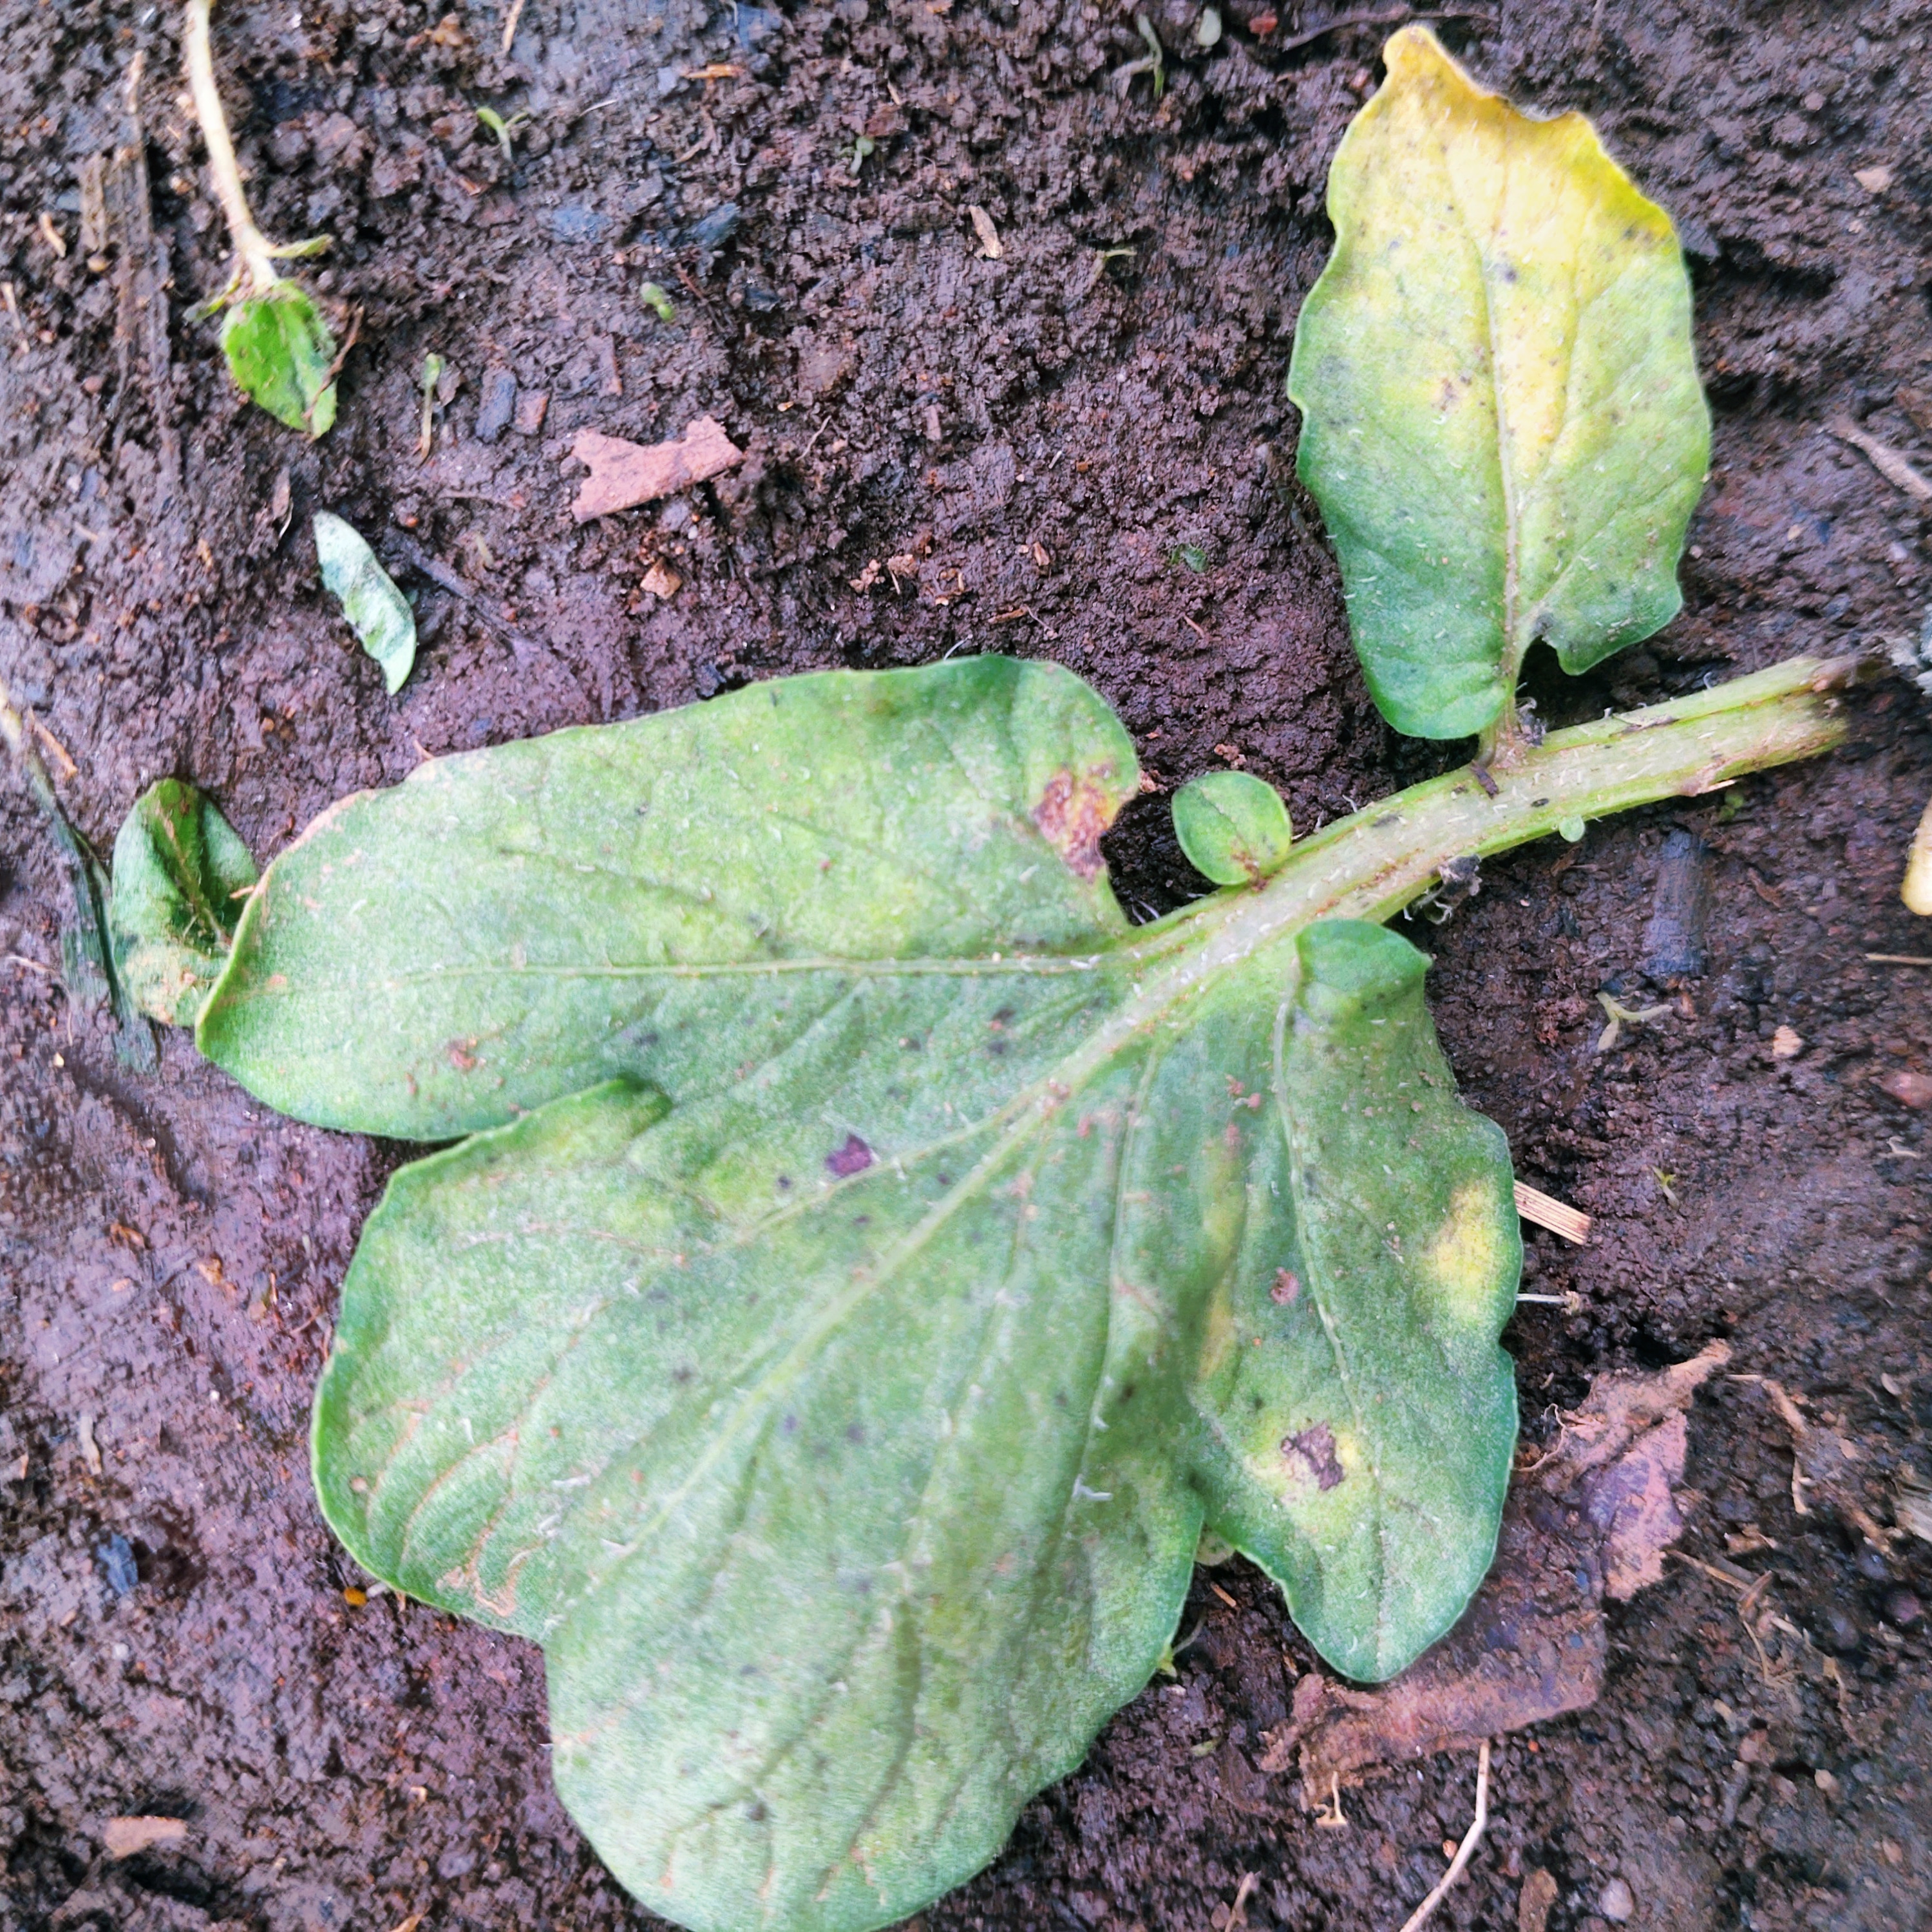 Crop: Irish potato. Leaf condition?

late blight
